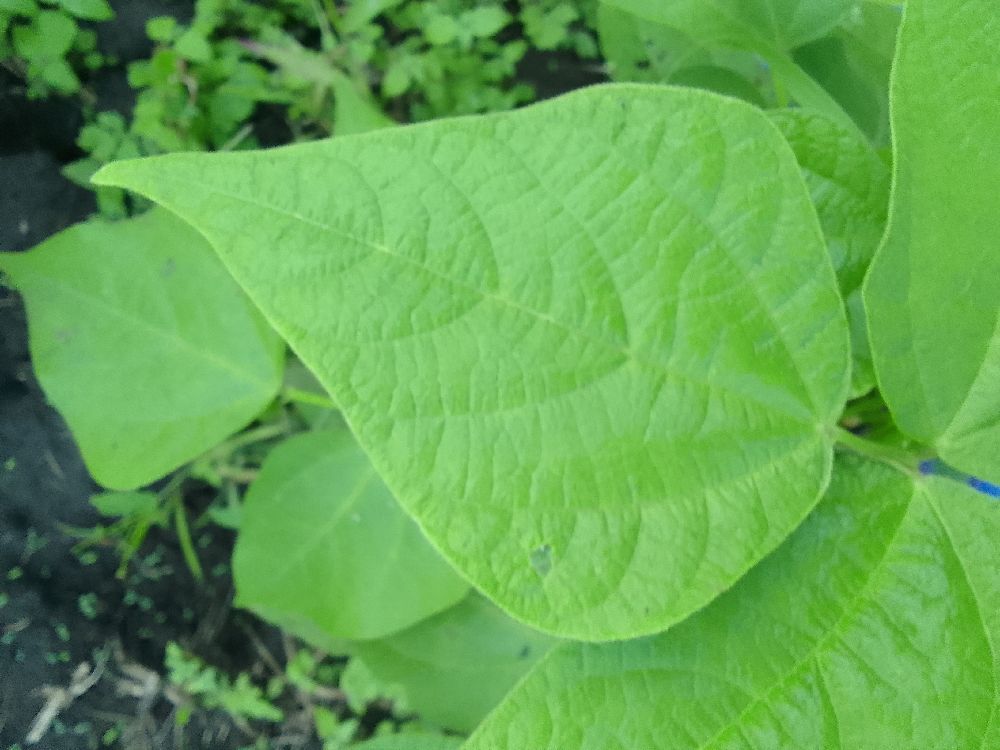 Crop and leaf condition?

common bean, healthy
